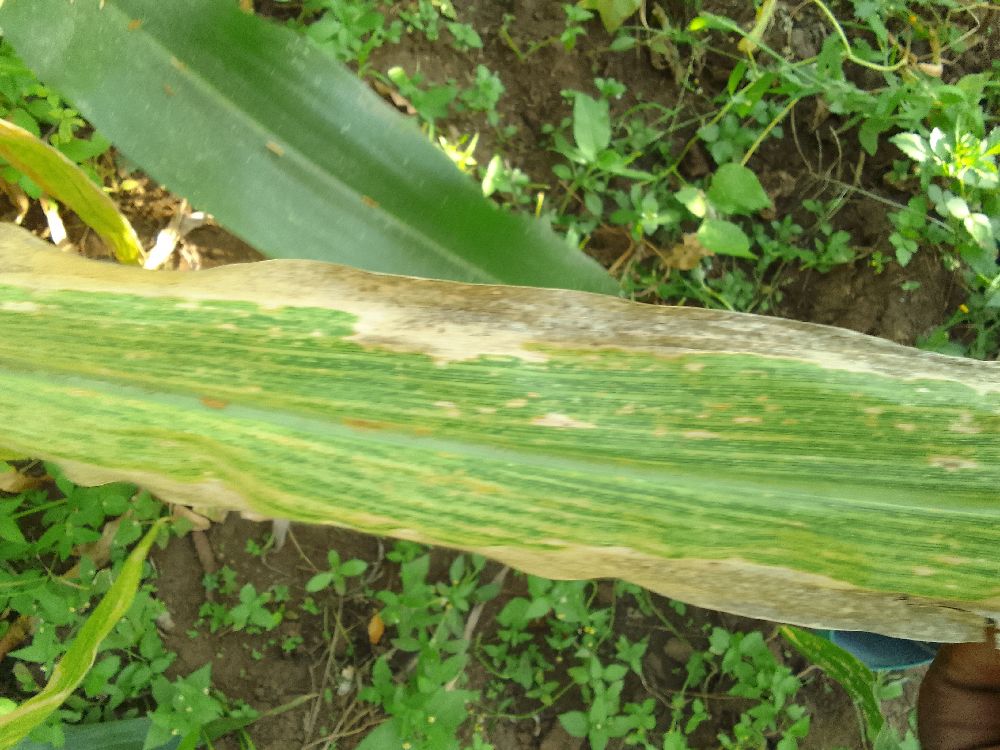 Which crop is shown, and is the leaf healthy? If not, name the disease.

maize, maize lethal necrosis
